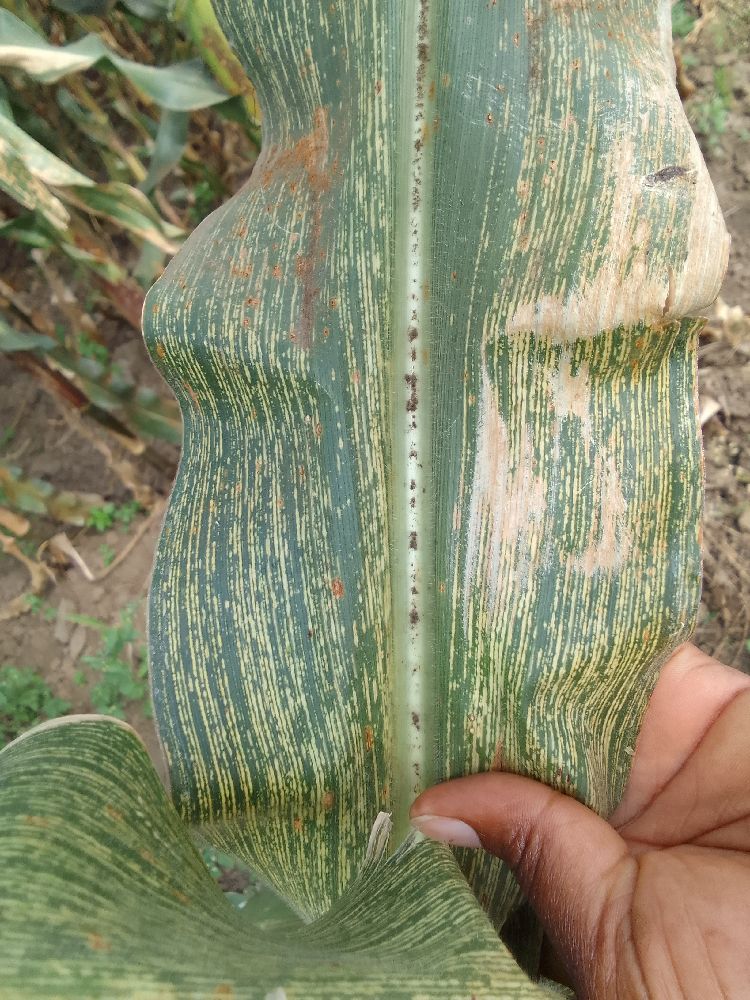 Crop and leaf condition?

maize, maize streak virus
